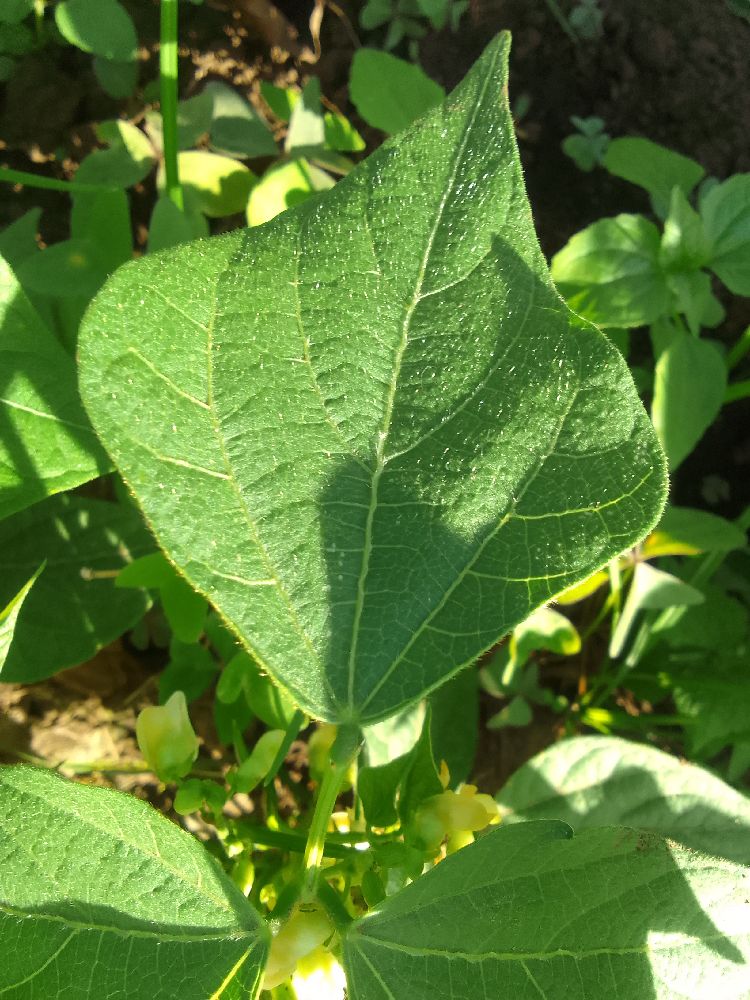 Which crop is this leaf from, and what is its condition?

common bean, healthy
